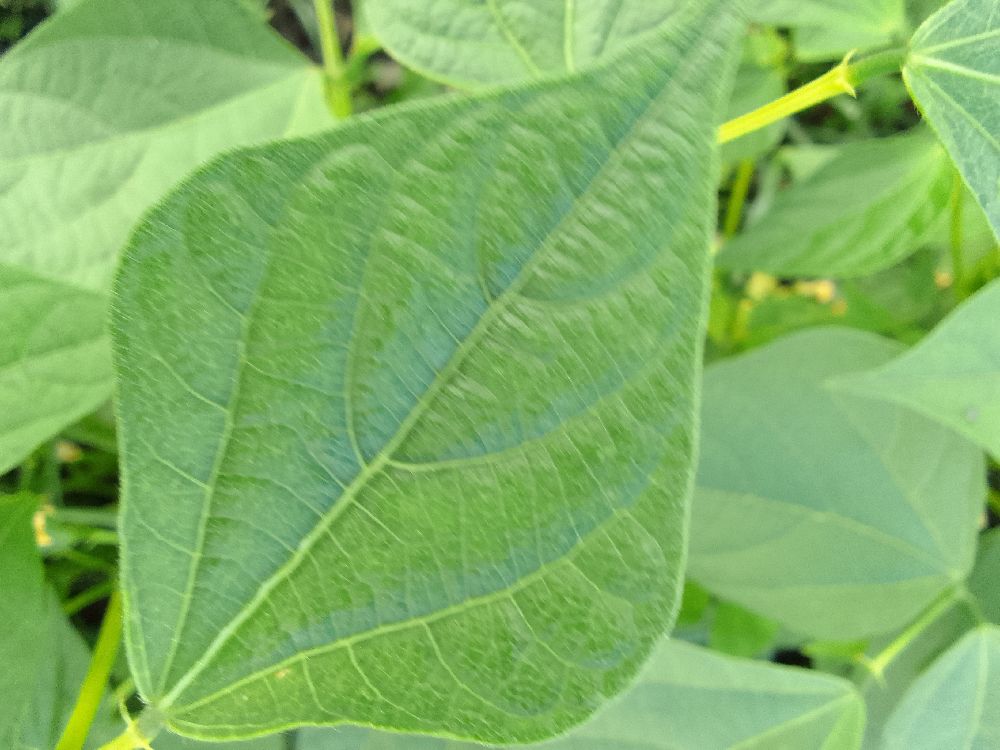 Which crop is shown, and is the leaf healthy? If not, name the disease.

common bean, healthy
